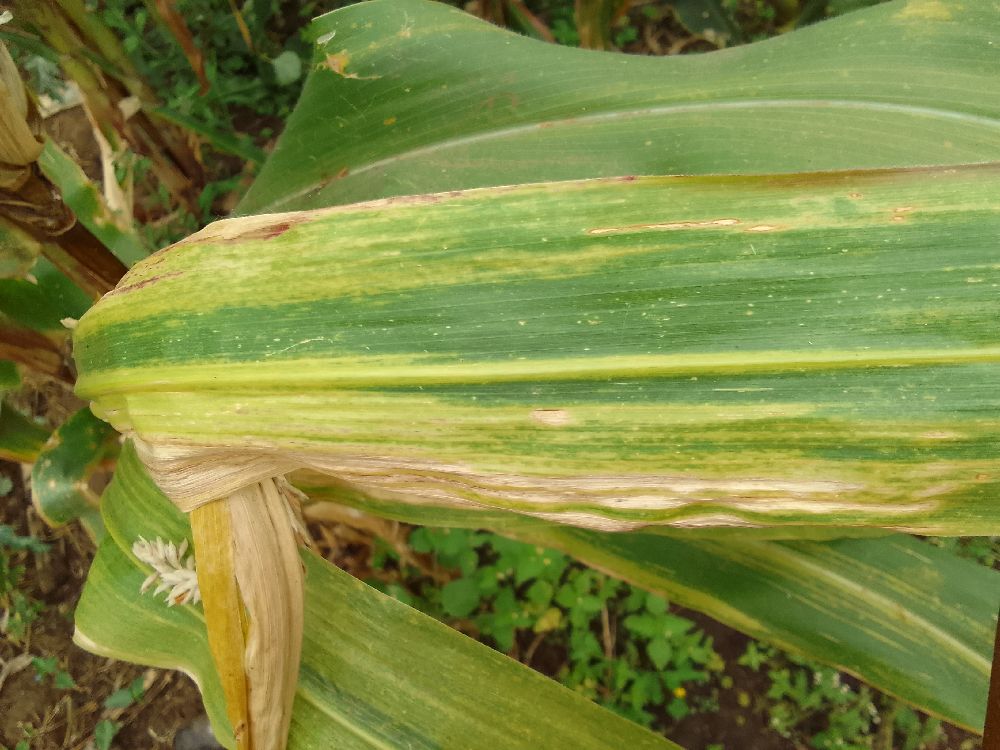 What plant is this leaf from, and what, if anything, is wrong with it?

maize, maize lethal necrosis
